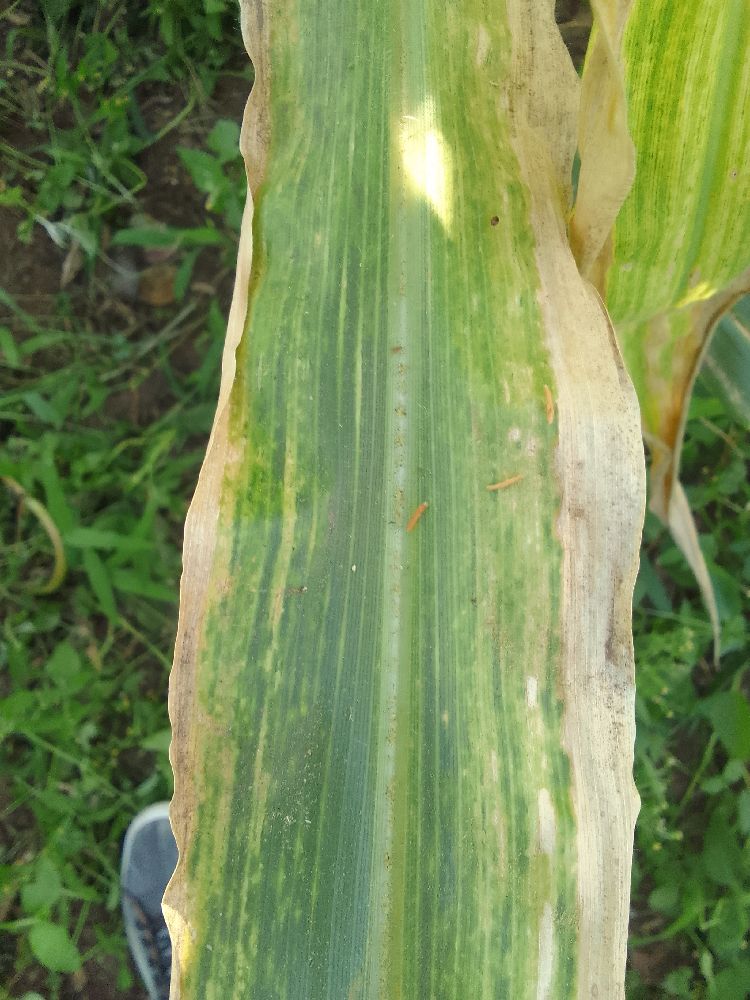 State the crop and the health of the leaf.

maize, maize lethal necrosis
